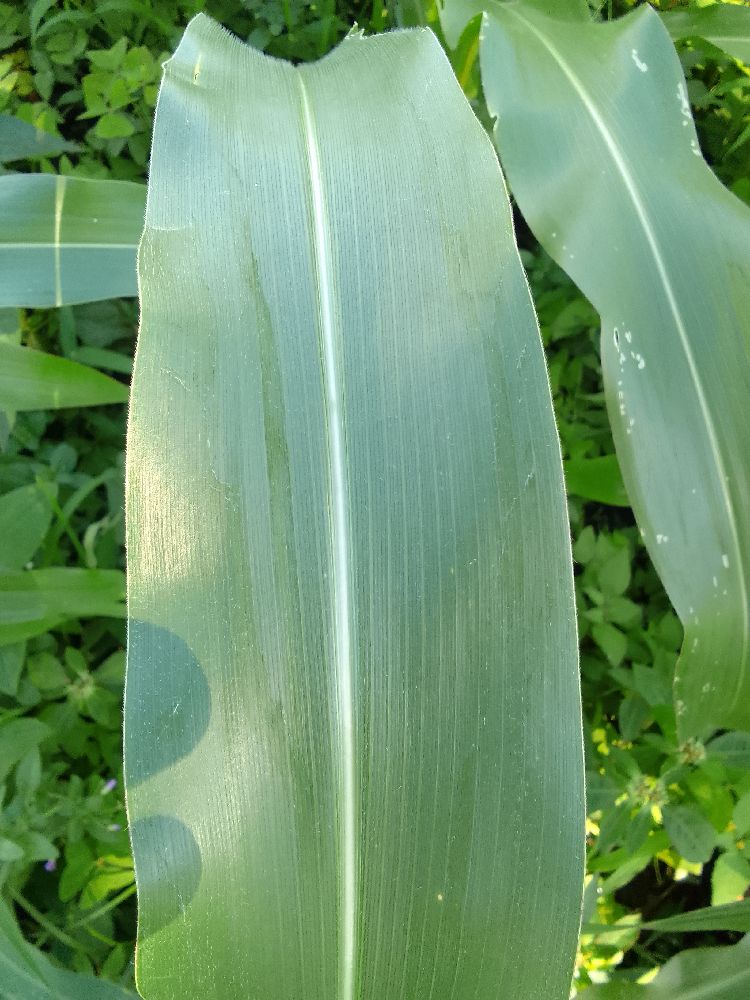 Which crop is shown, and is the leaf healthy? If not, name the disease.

maize, healthy
